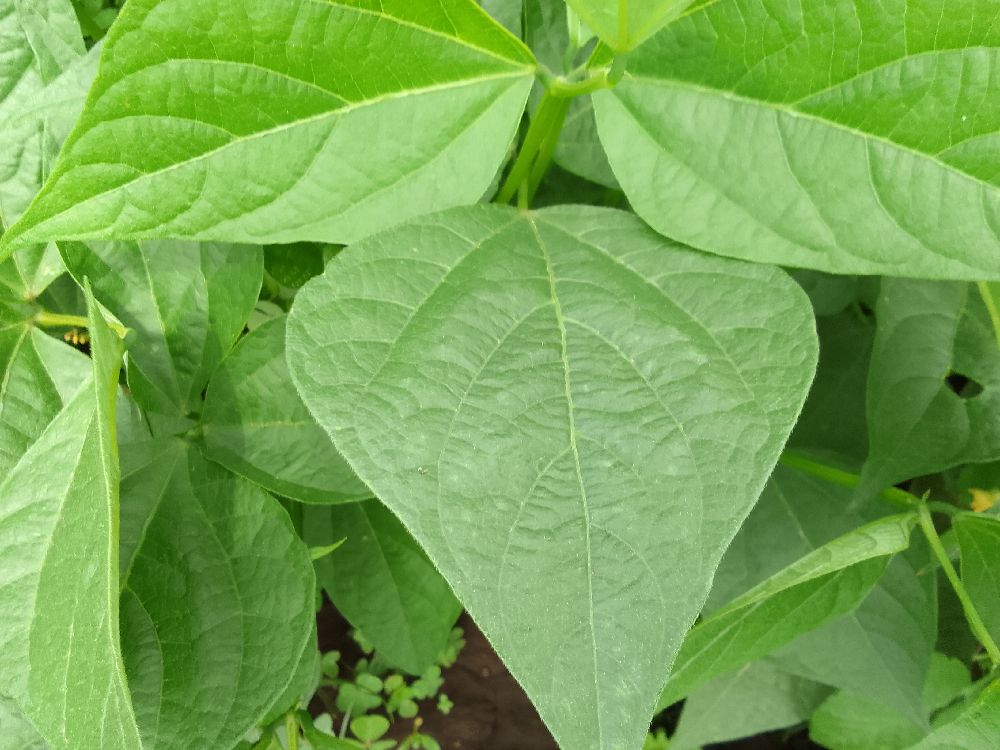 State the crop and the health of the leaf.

common bean, healthy
